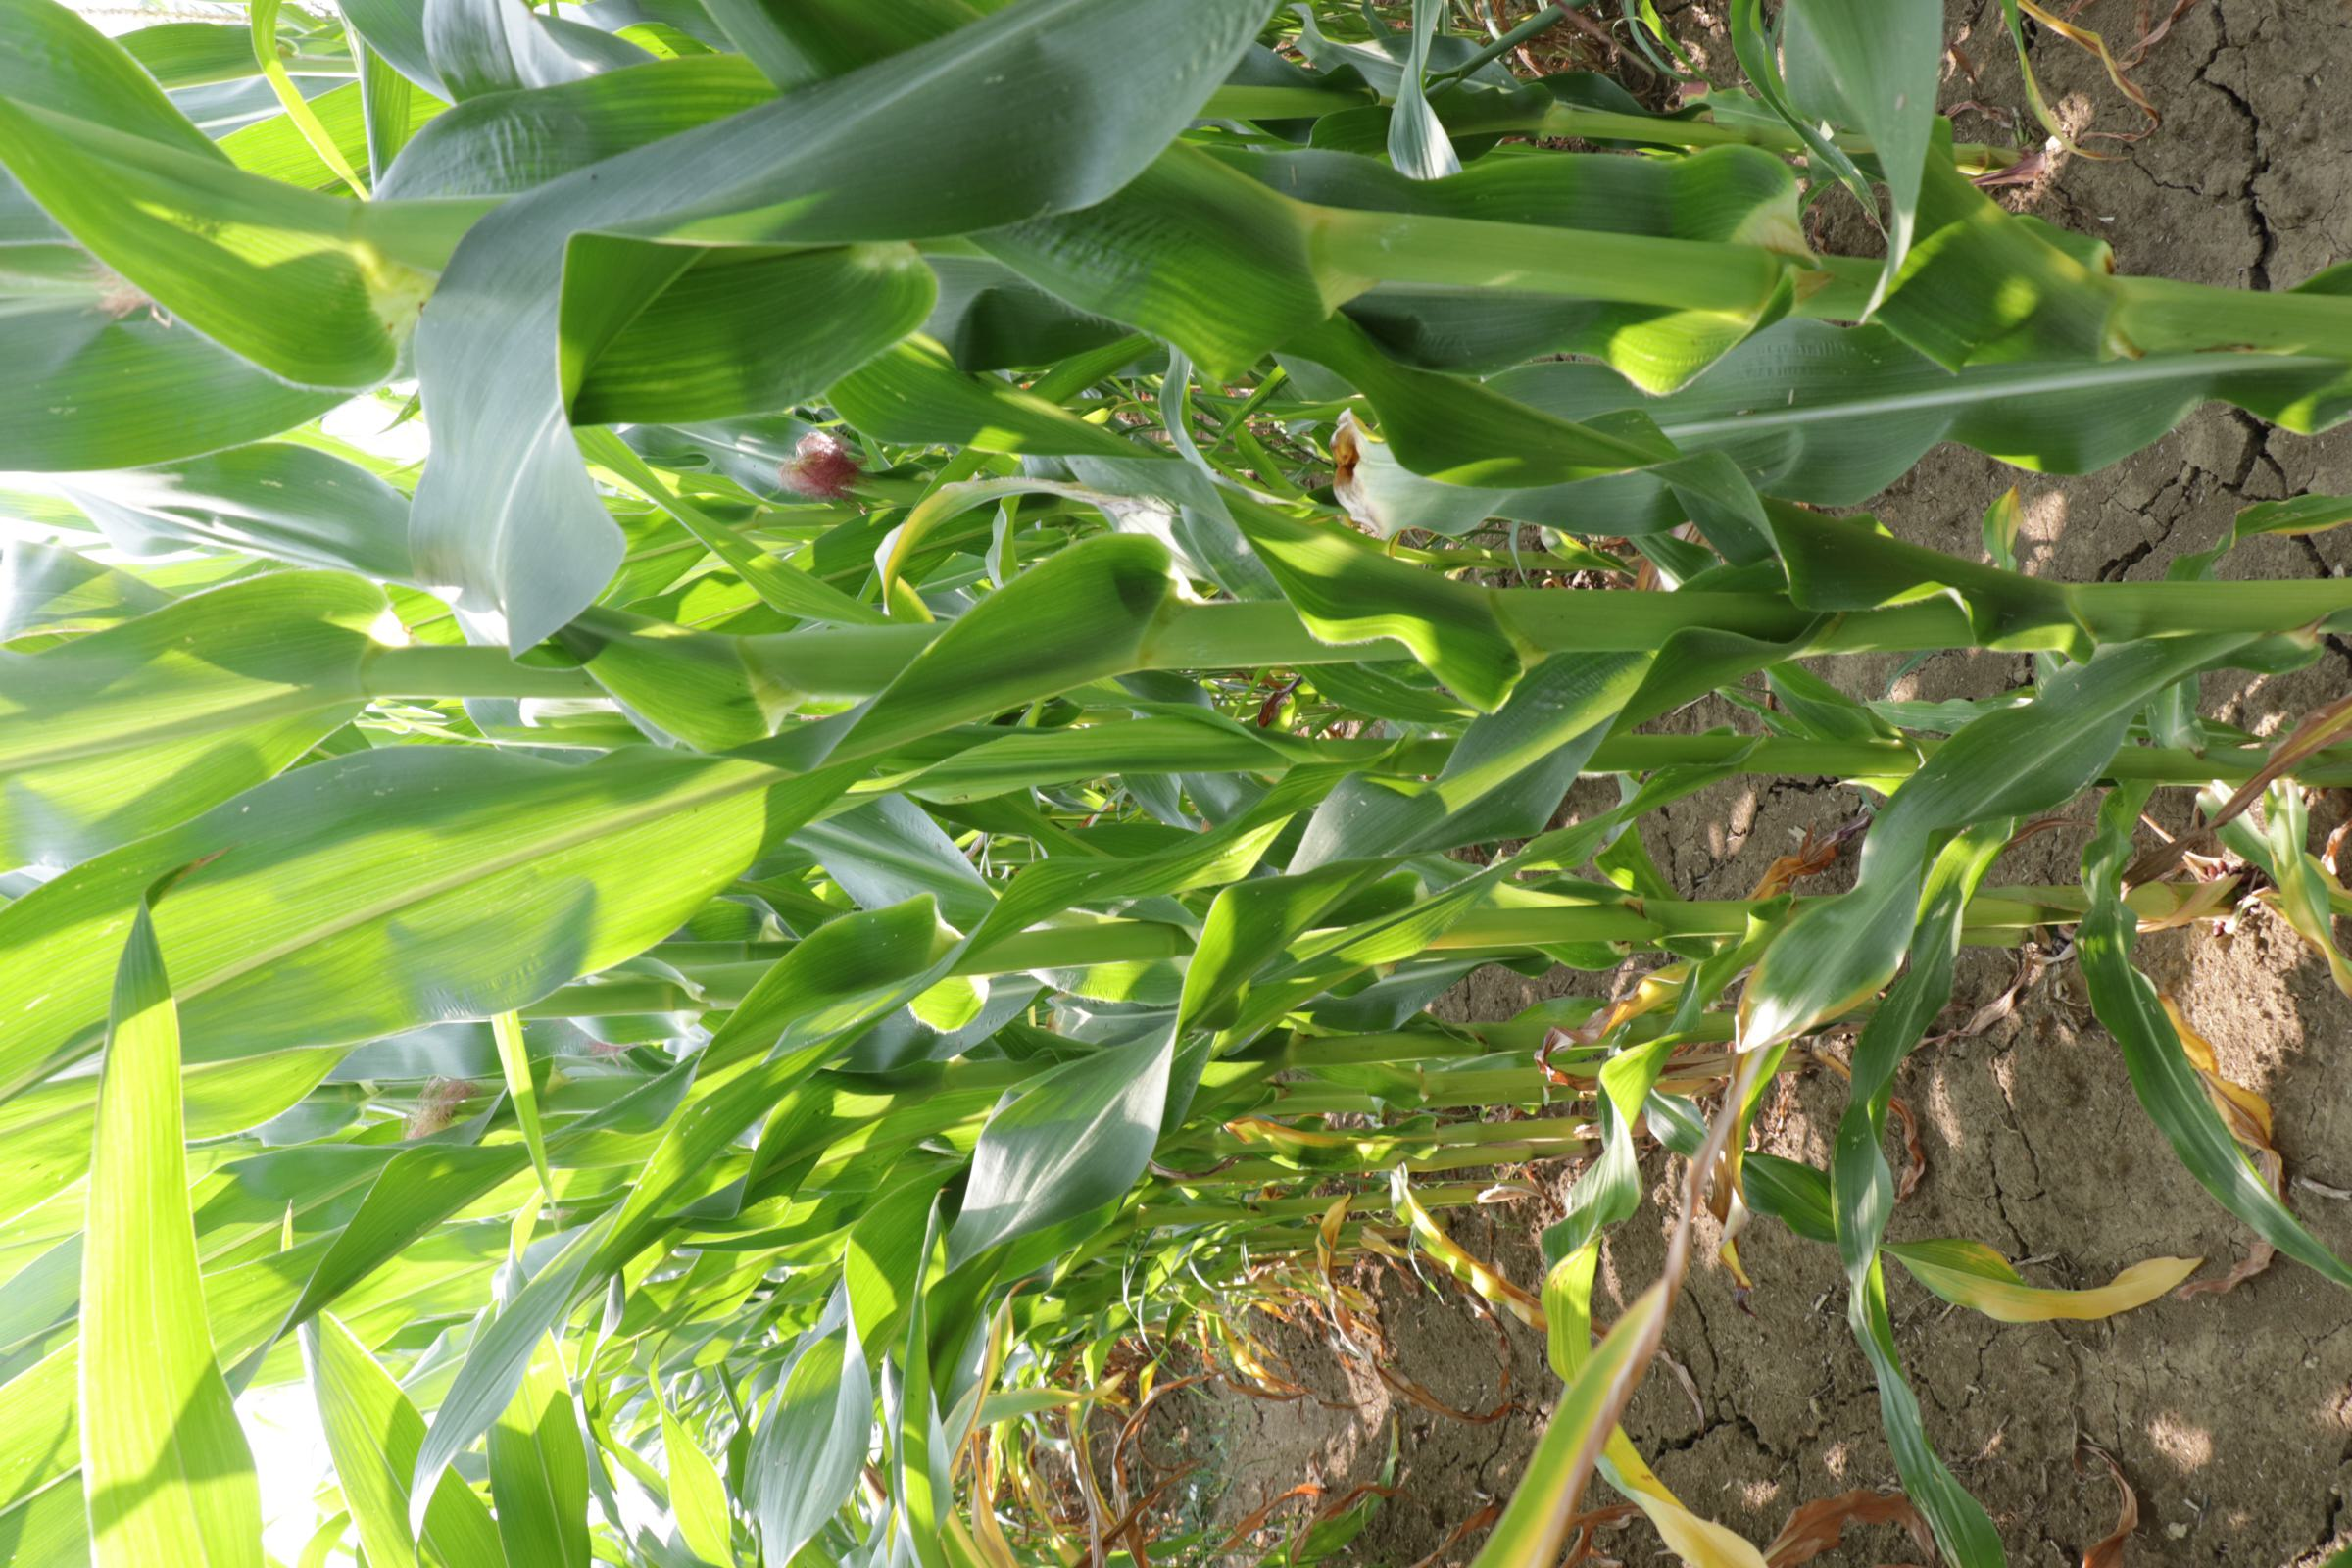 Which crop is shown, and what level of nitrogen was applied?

maize, reduced nitrogen fertilisation
